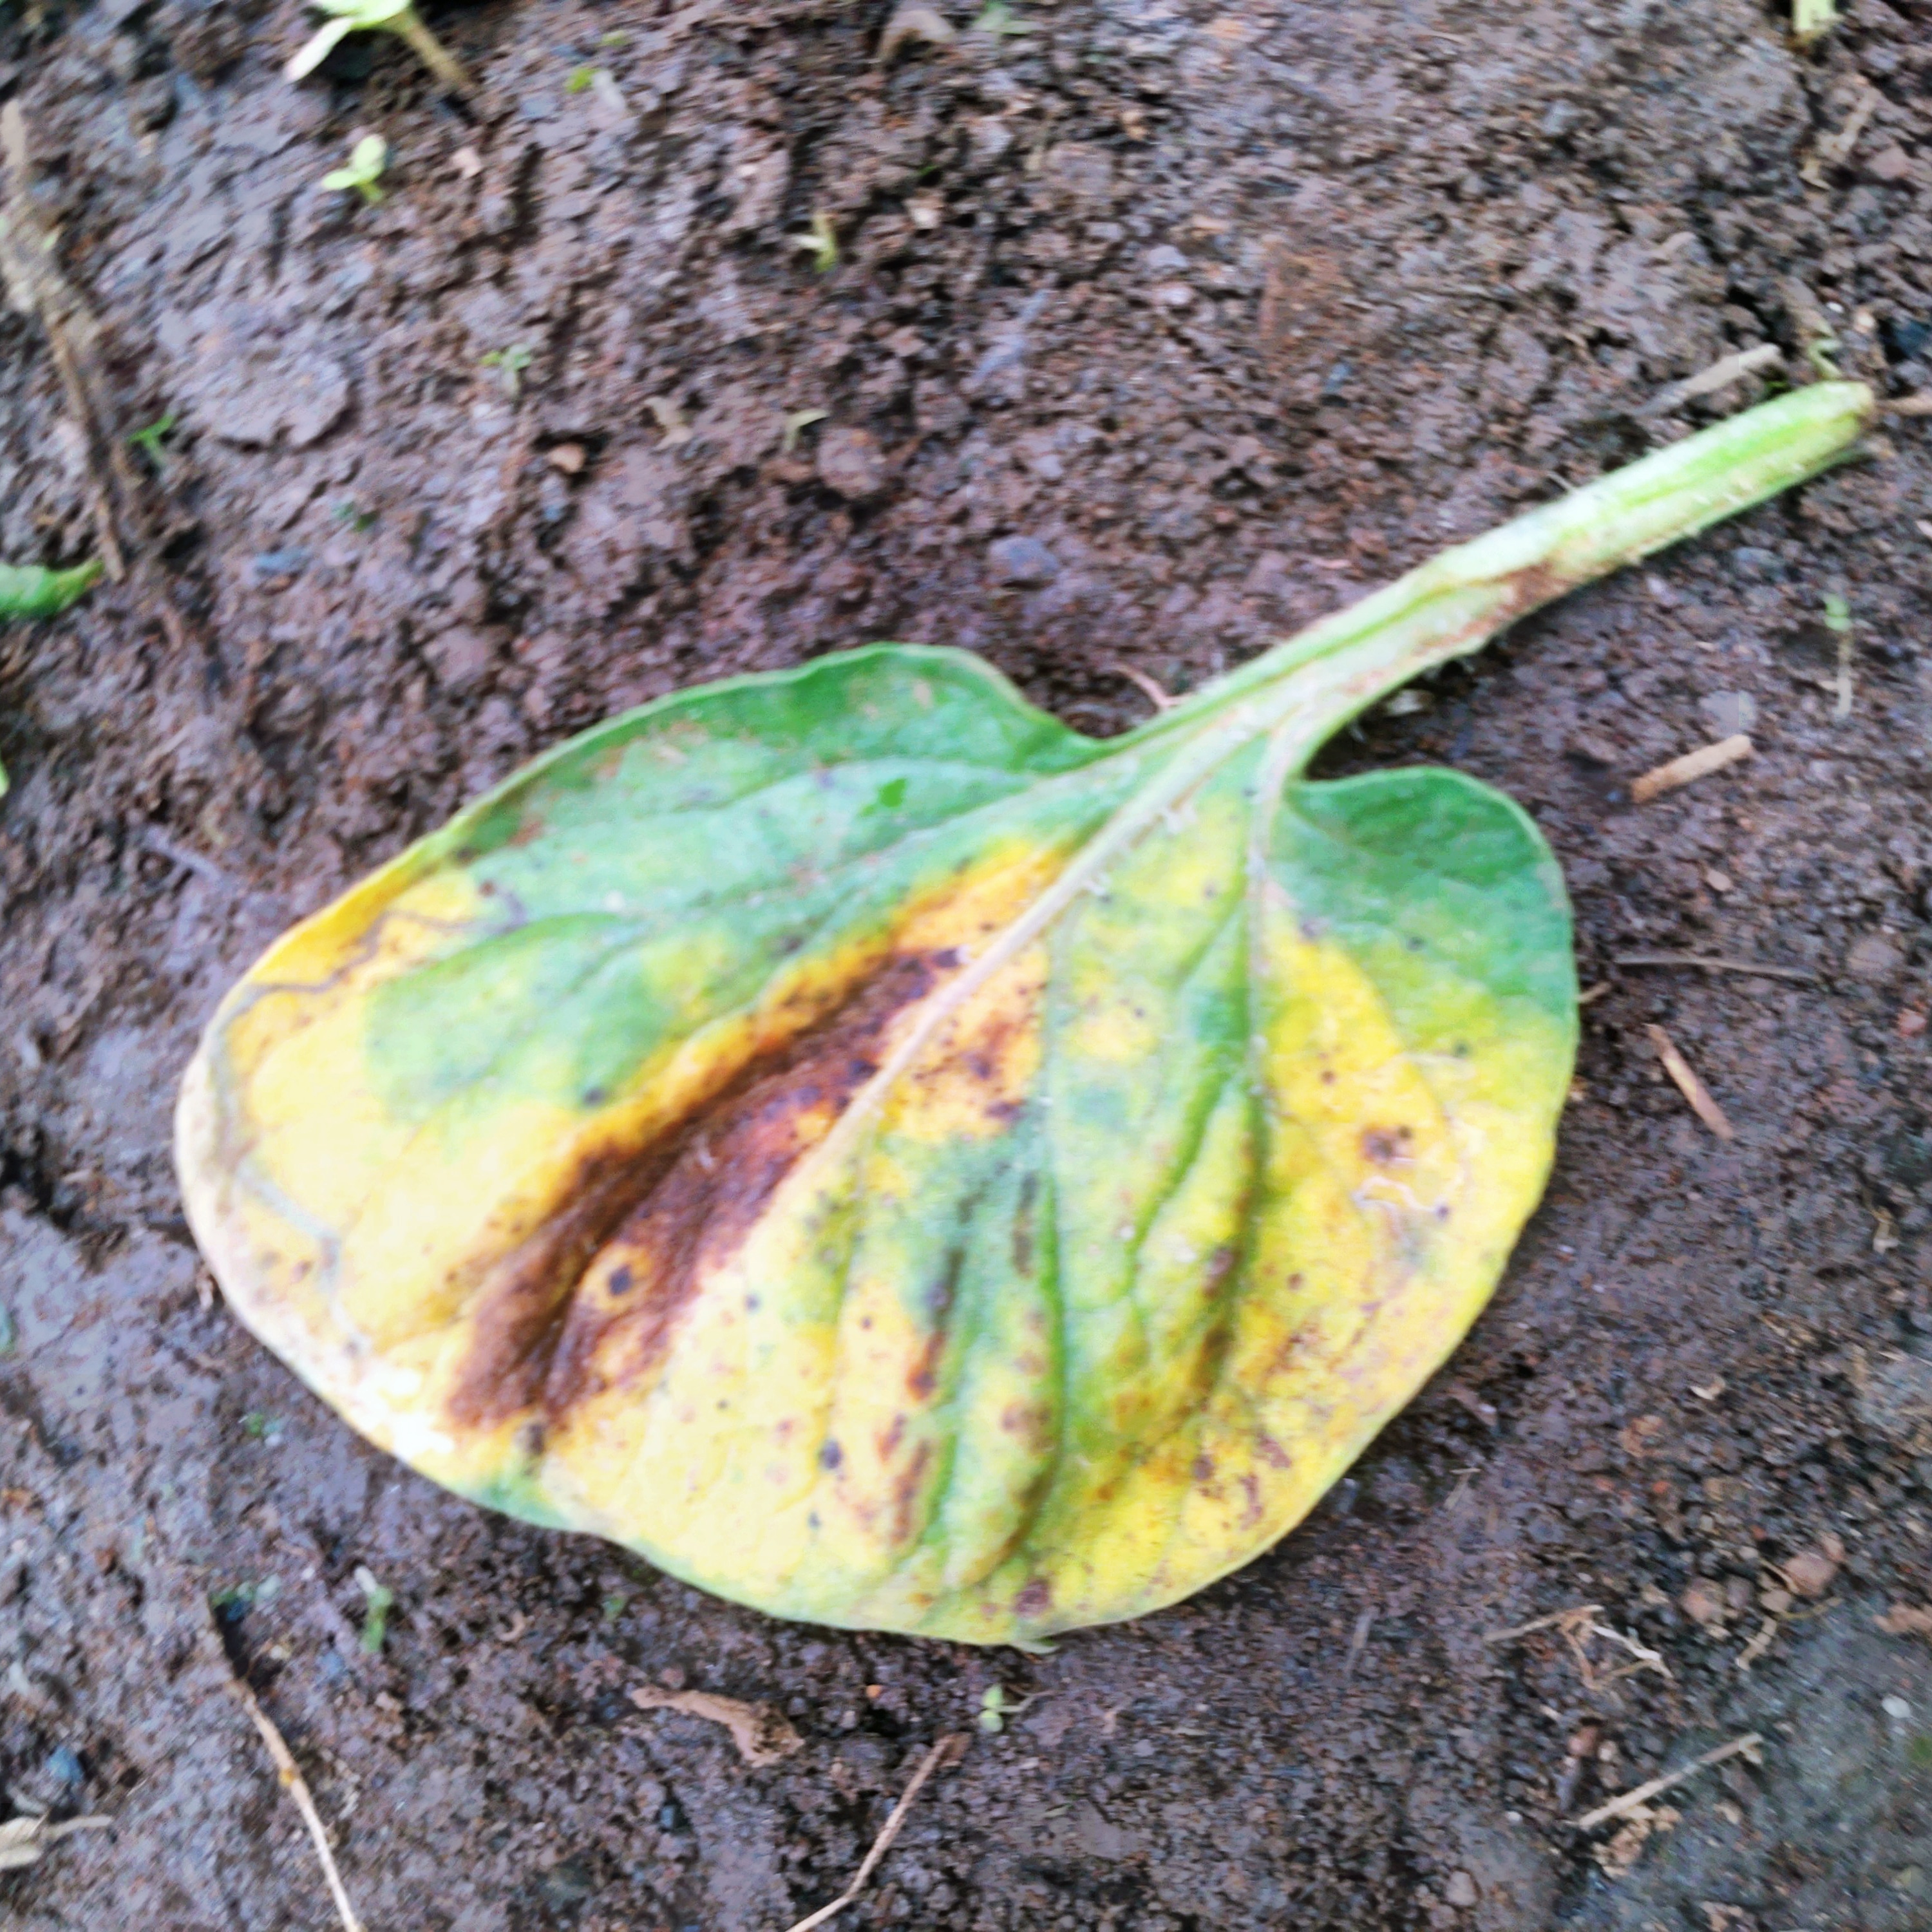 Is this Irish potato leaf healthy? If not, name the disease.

late blight
